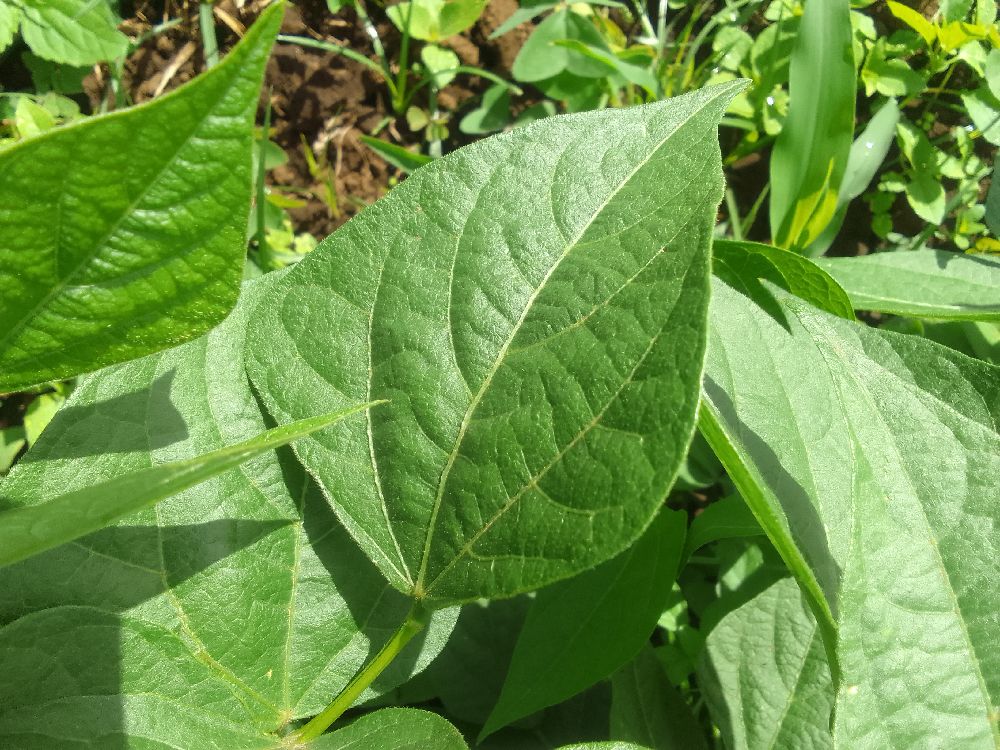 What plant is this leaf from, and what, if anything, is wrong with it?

common bean, healthy
